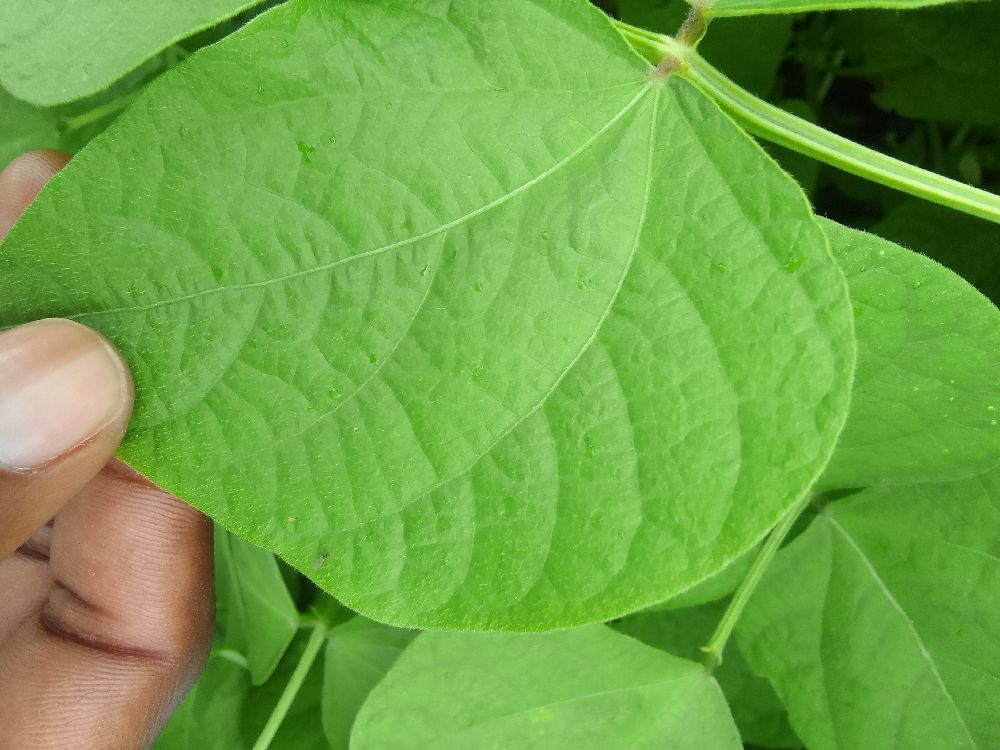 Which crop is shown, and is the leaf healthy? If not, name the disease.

common bean, healthy
